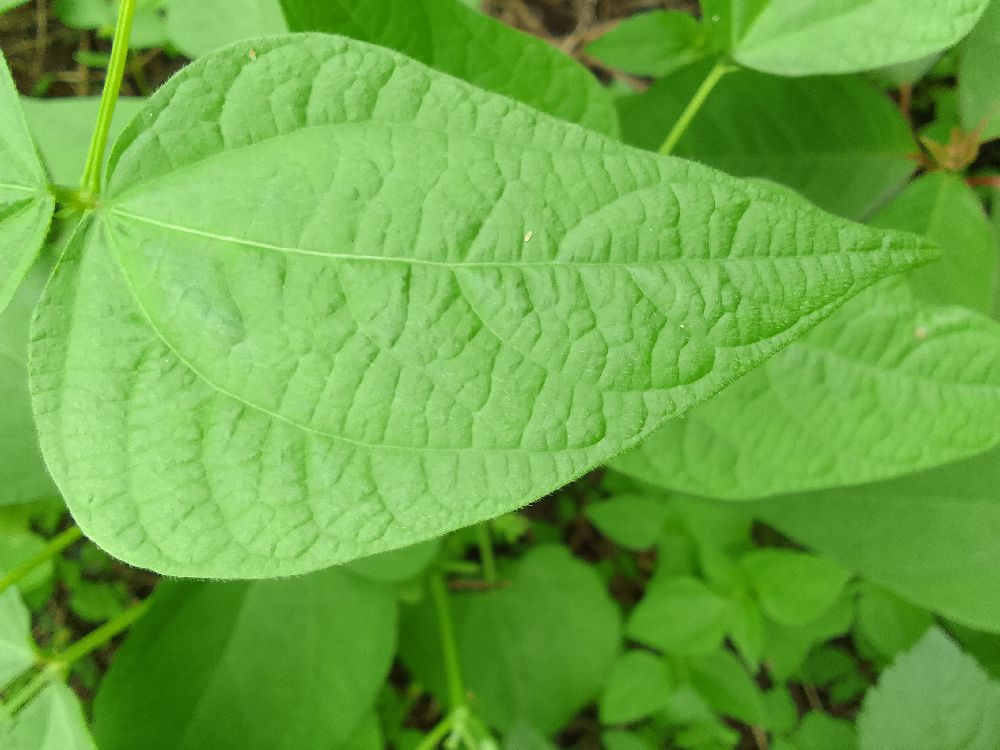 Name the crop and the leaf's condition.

common bean, healthy
